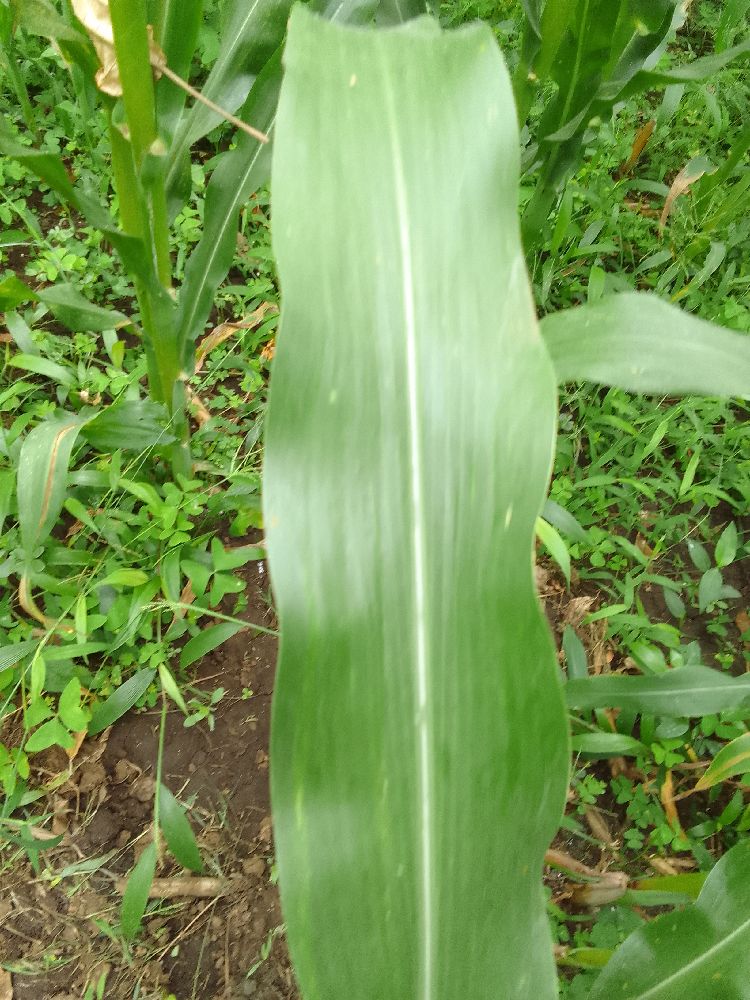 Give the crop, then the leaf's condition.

maize, healthy
